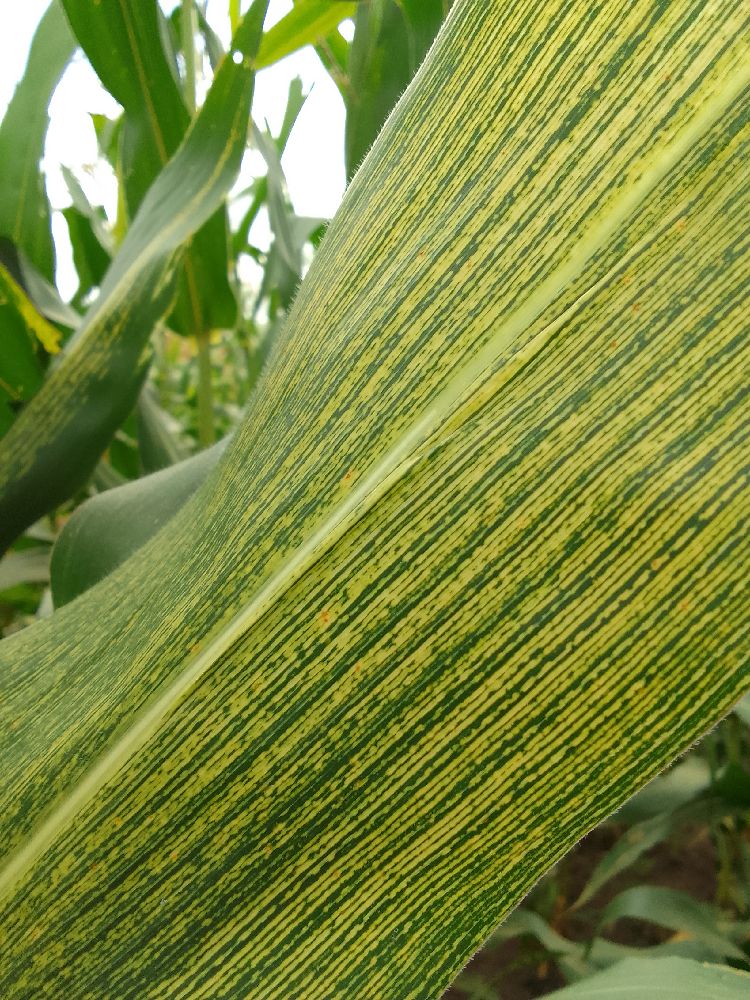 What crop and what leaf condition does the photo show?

maize, maize streak virus
